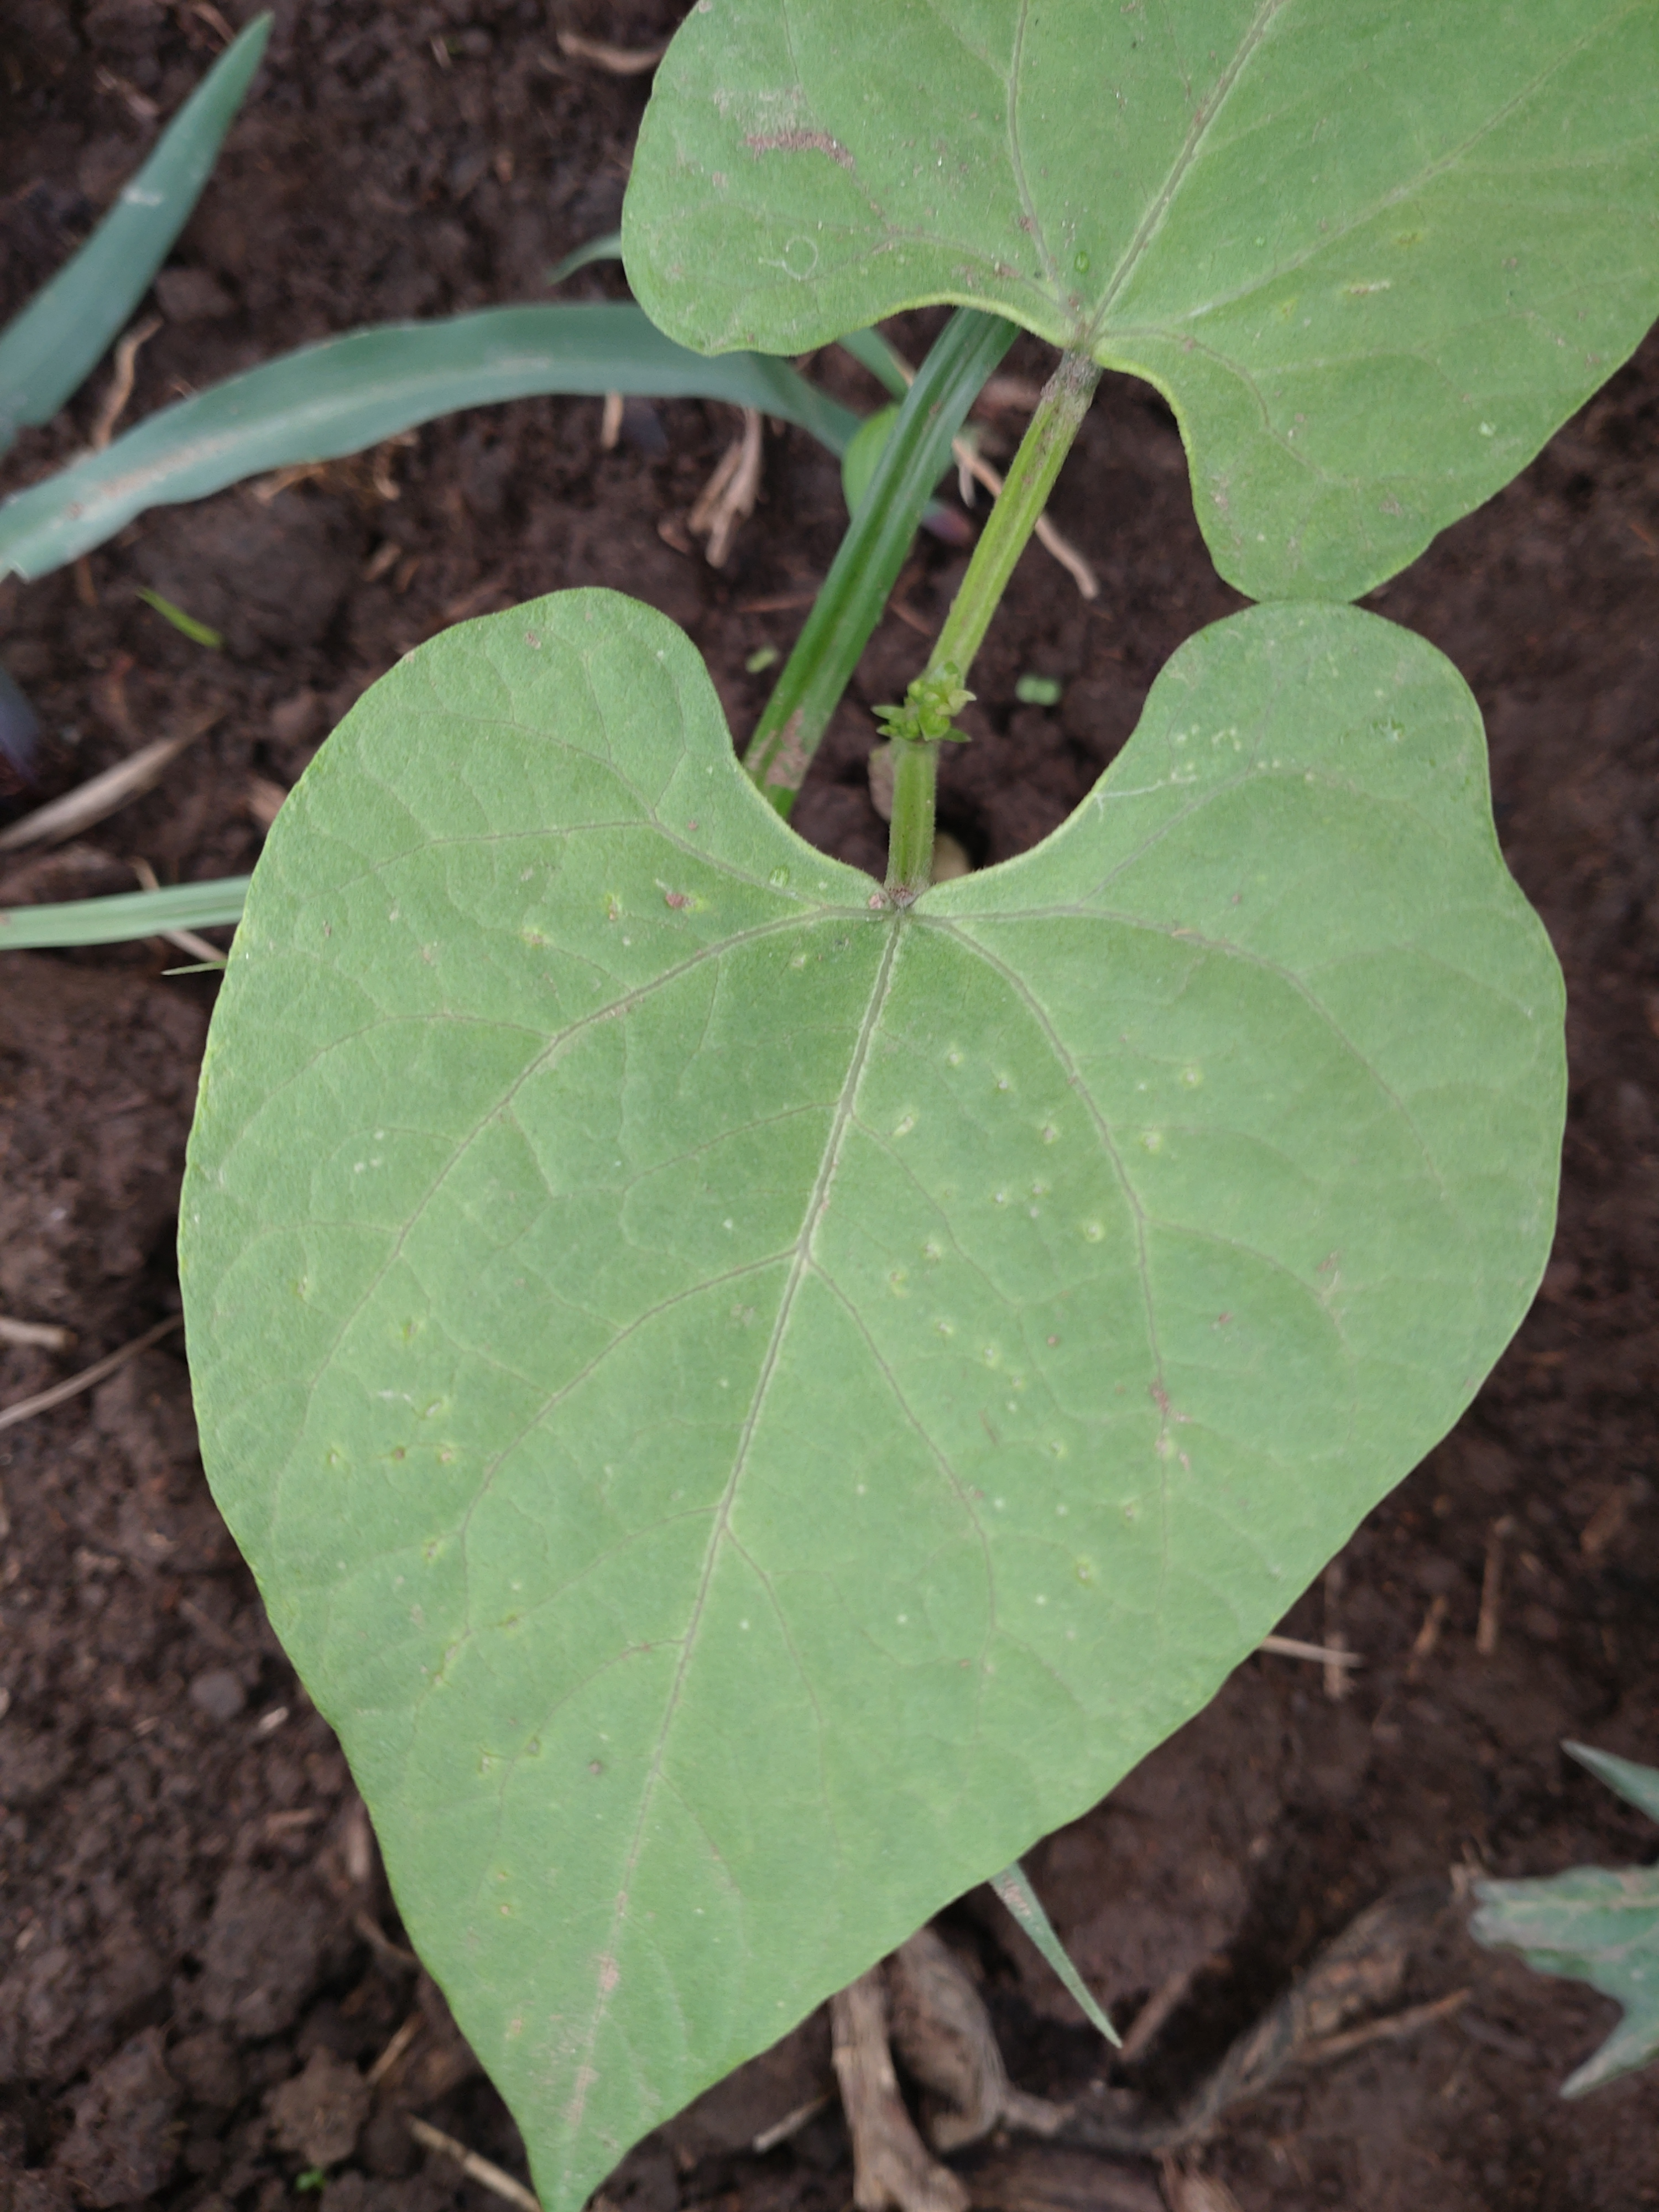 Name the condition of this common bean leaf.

healthy
